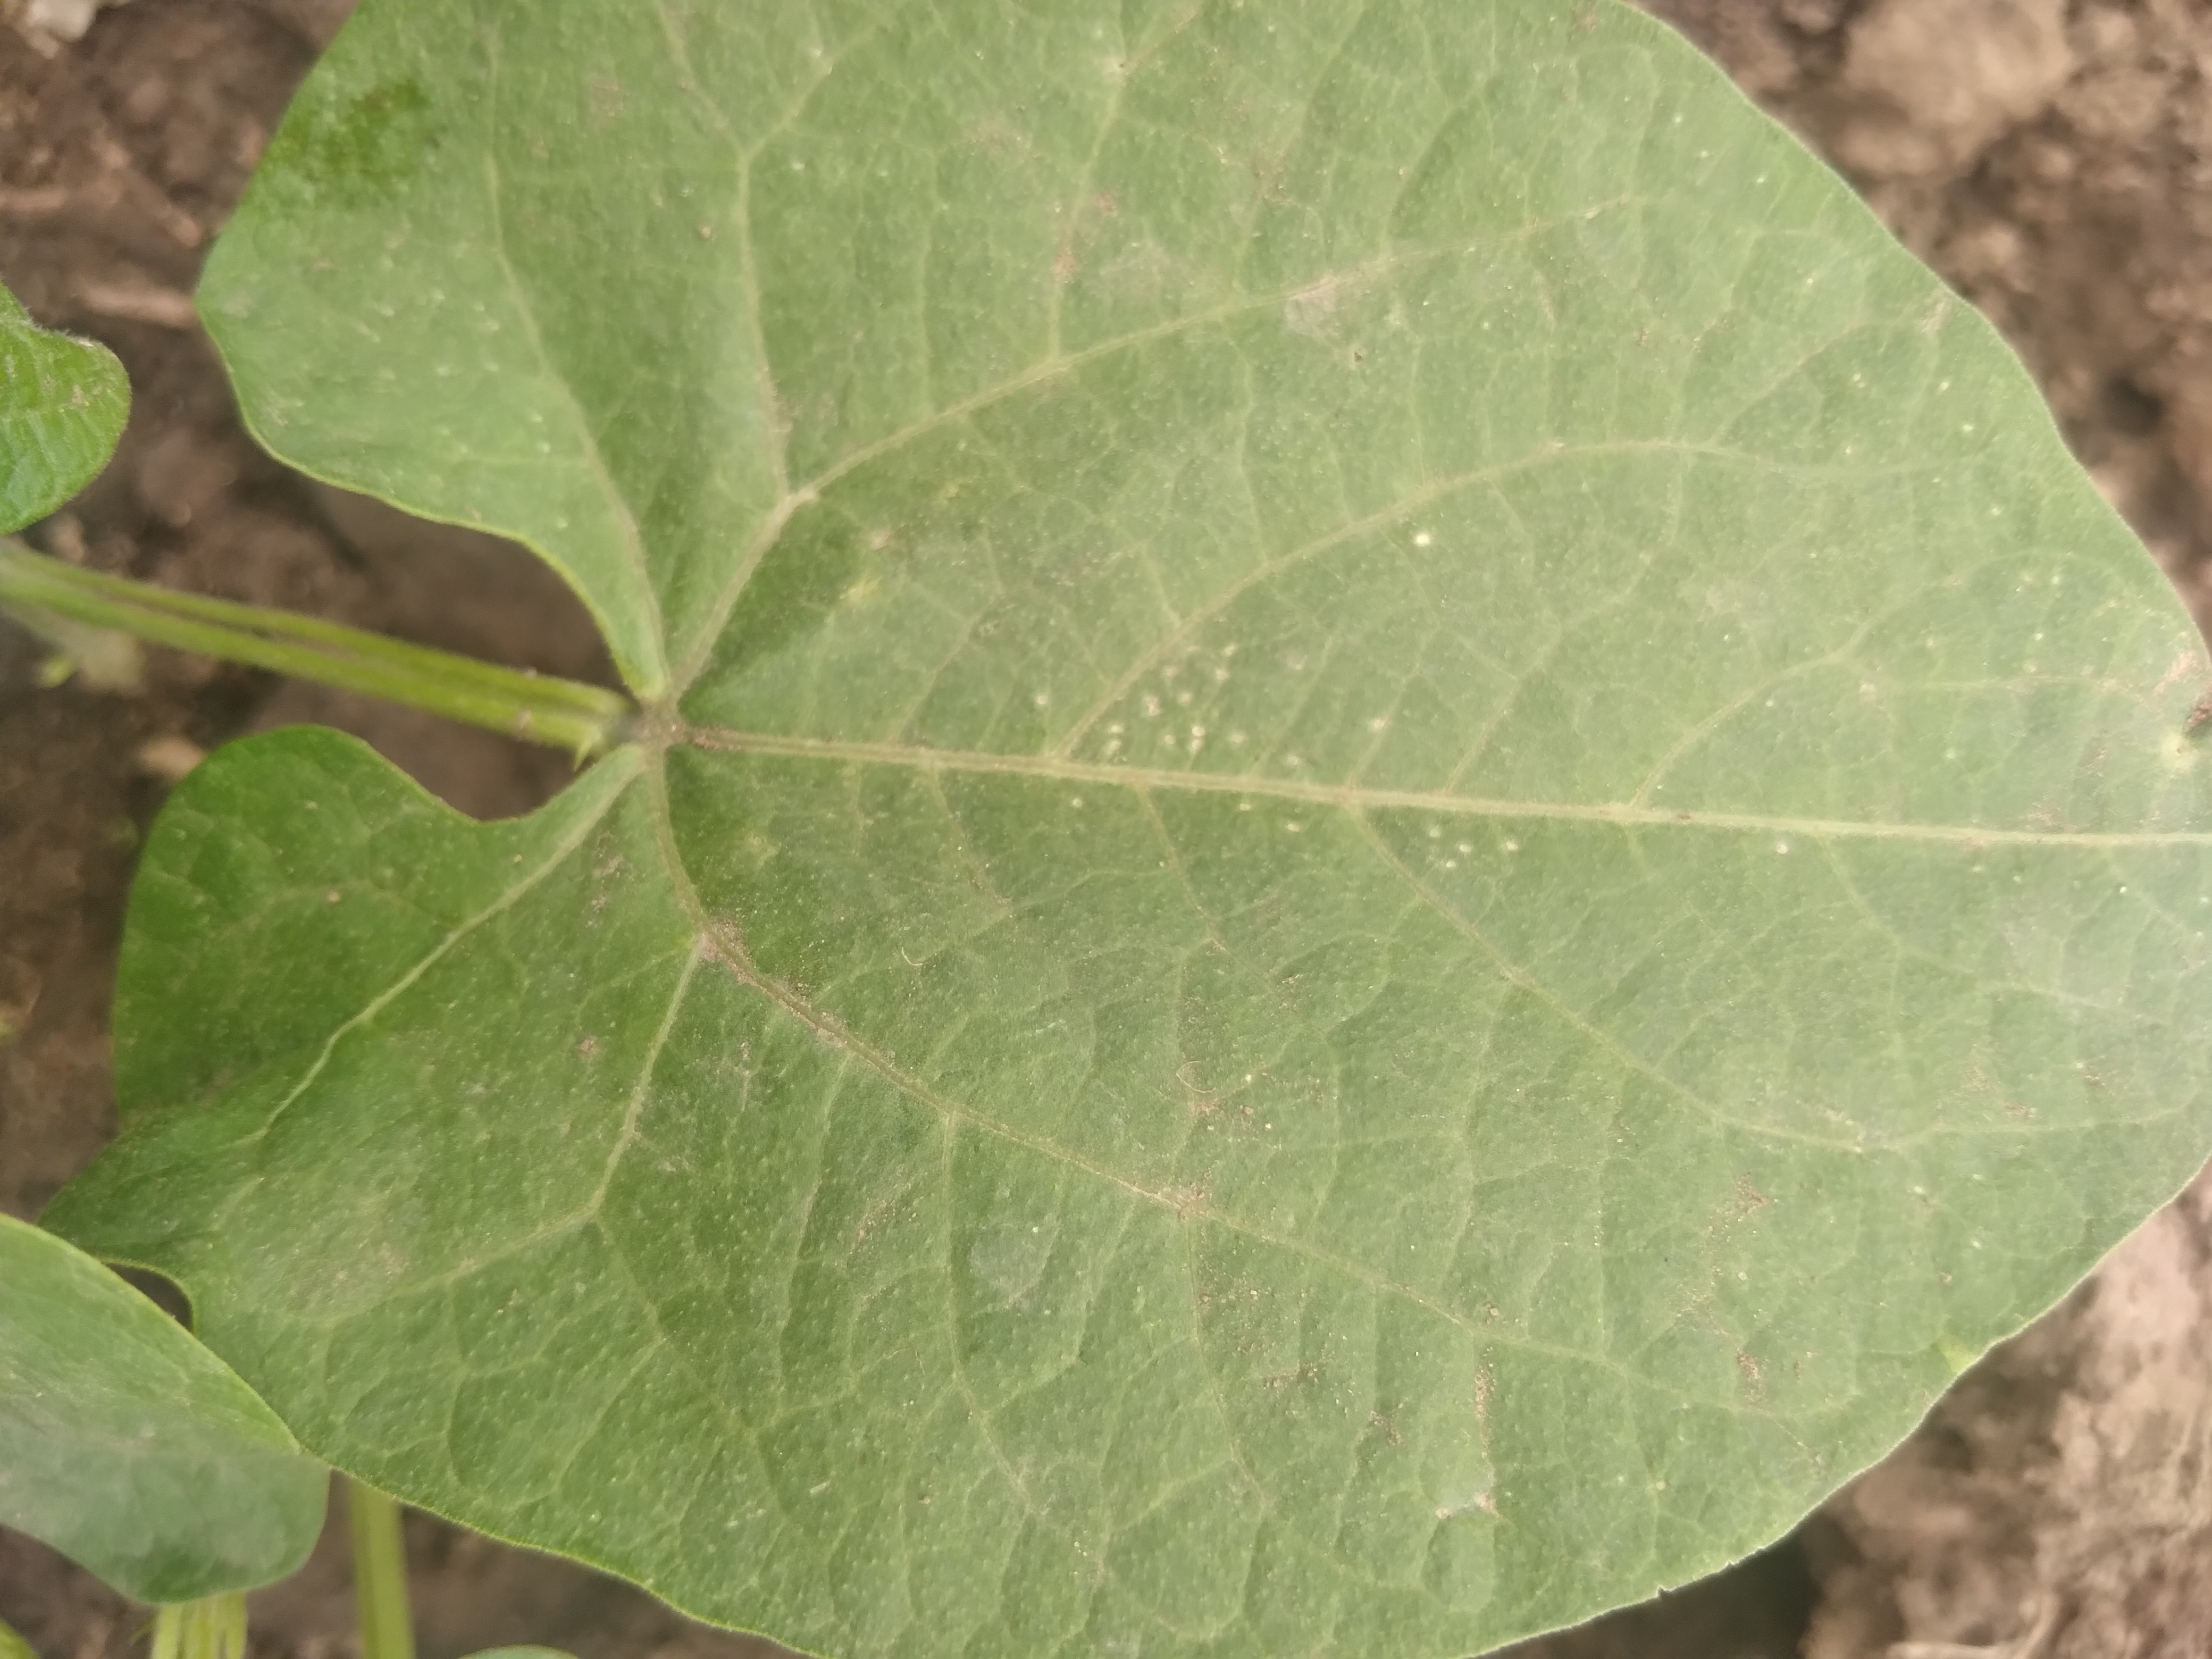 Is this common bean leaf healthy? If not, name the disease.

healthy
